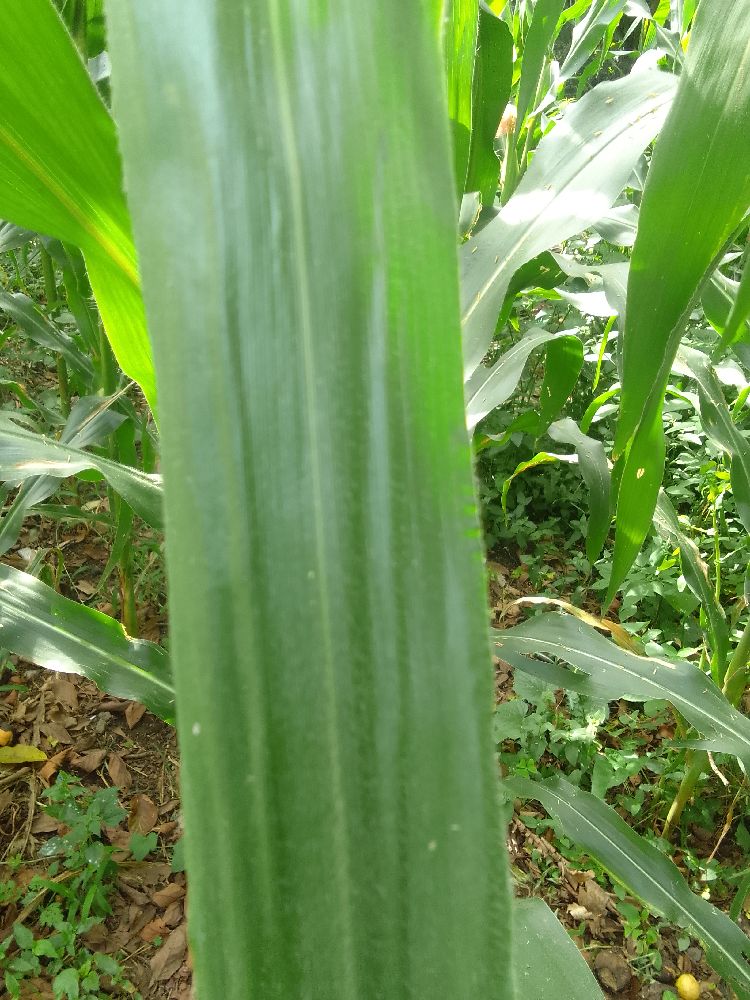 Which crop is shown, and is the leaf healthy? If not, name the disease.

maize, healthy
